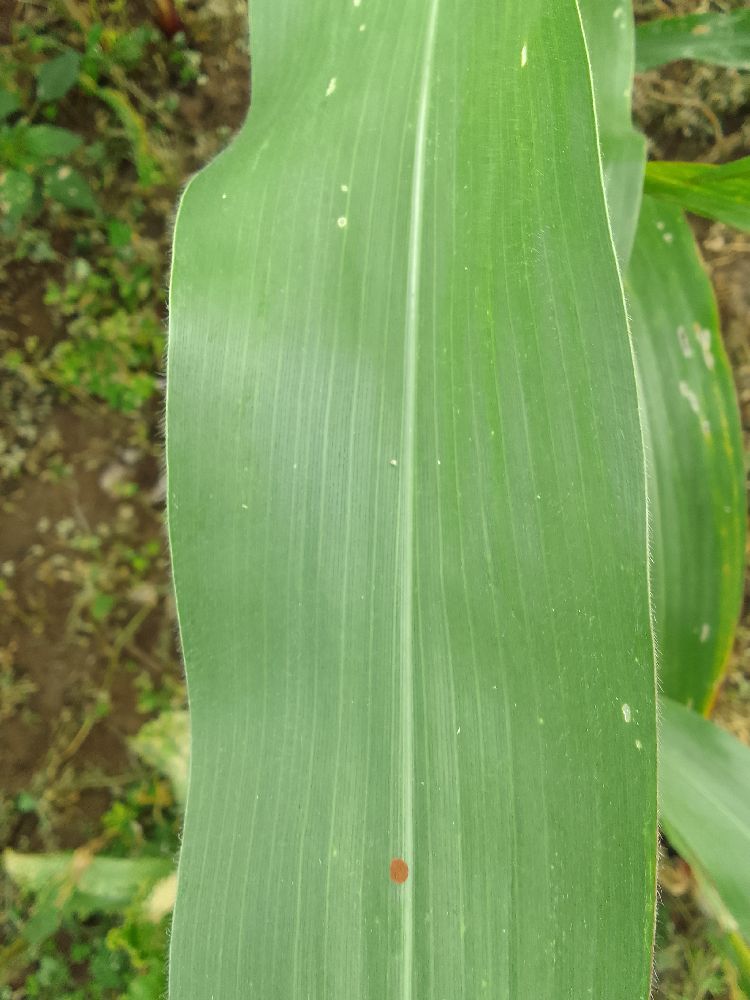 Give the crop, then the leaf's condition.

maize, healthy
